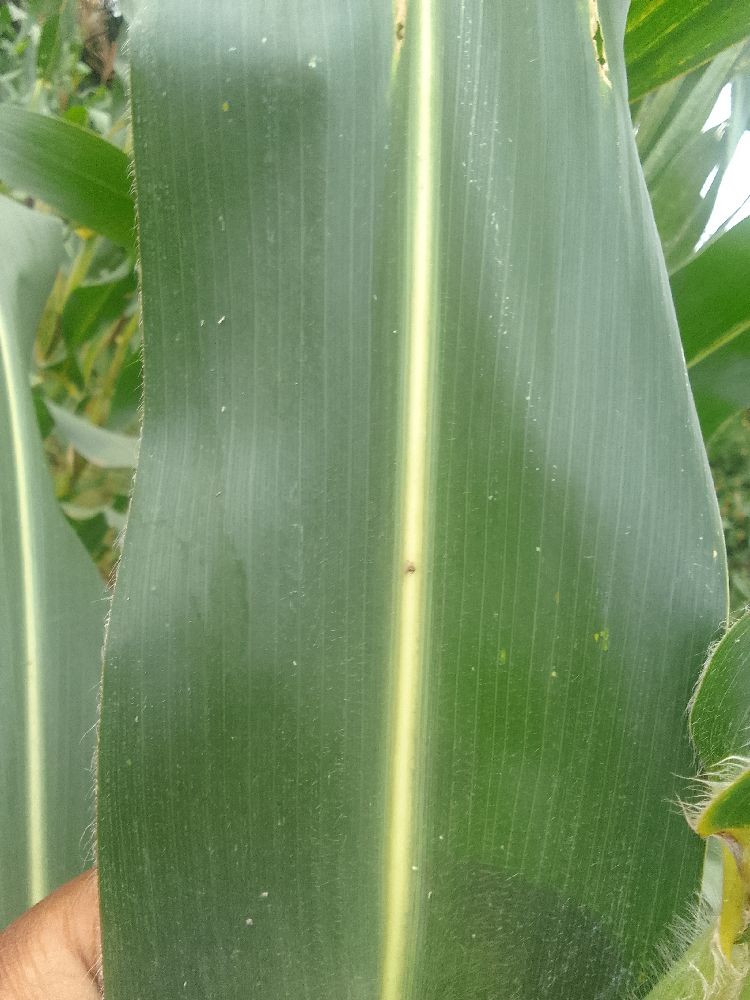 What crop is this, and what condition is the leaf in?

maize, healthy
